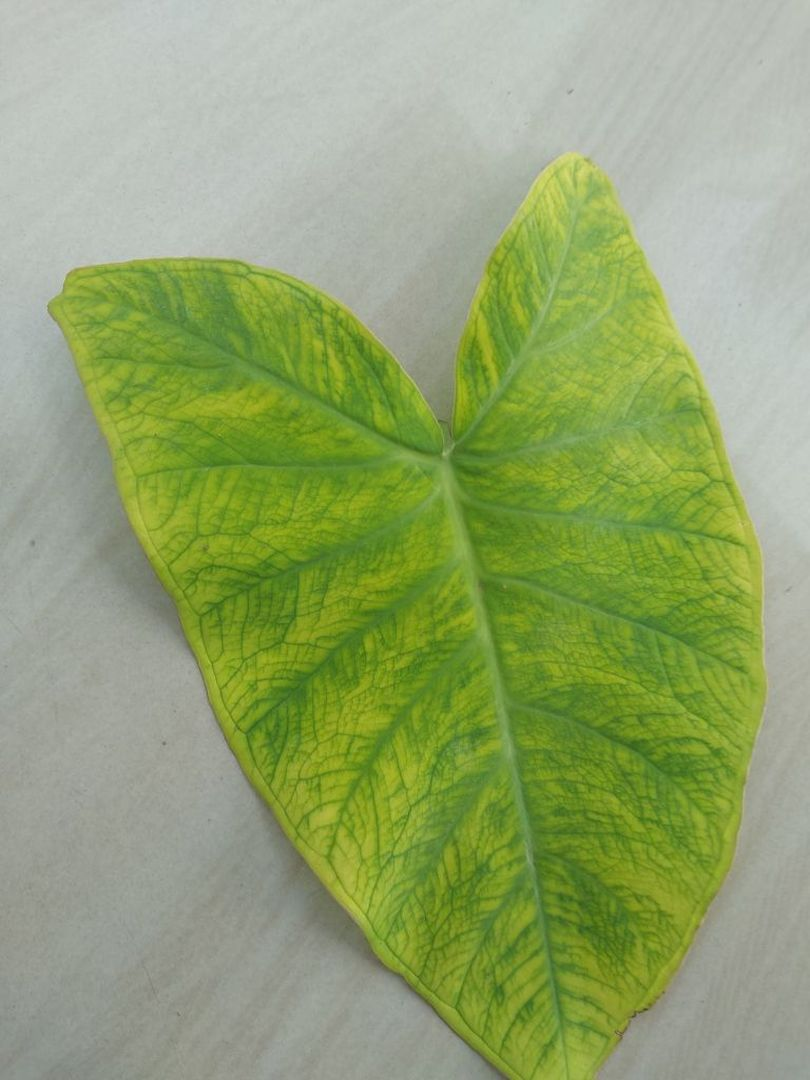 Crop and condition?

taro, mosaic
